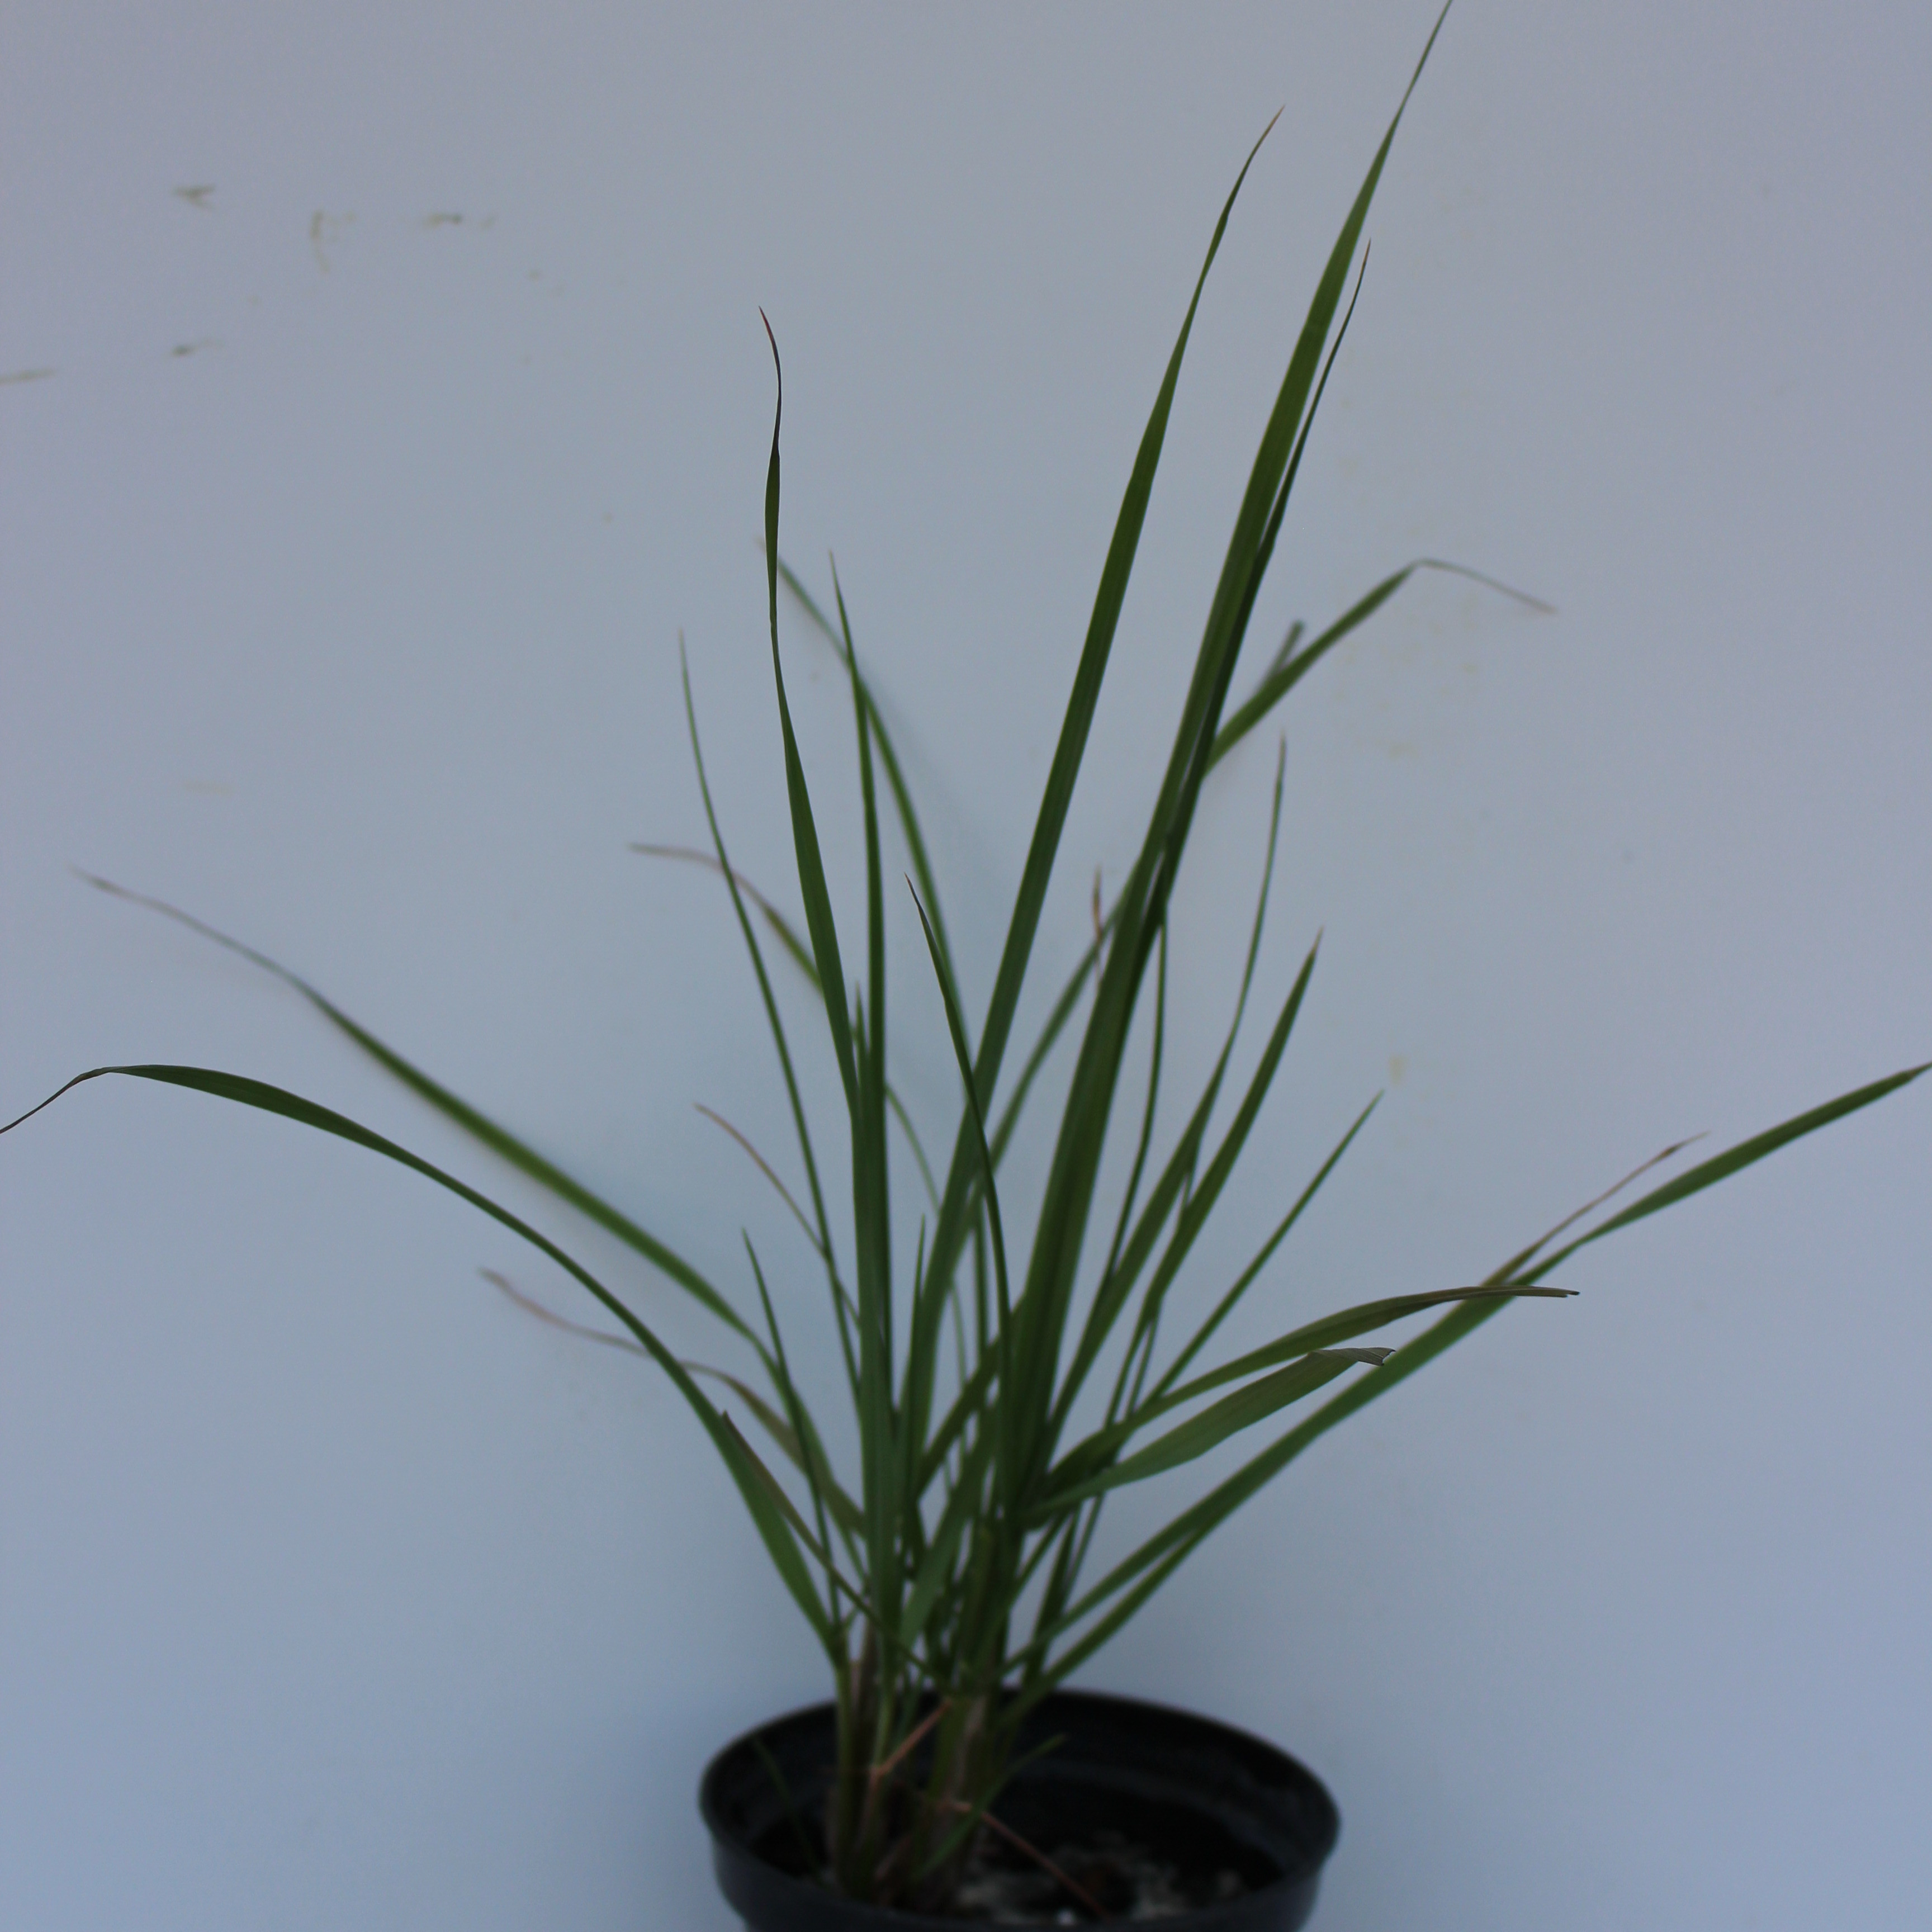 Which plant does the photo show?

Lolium multiflorum
